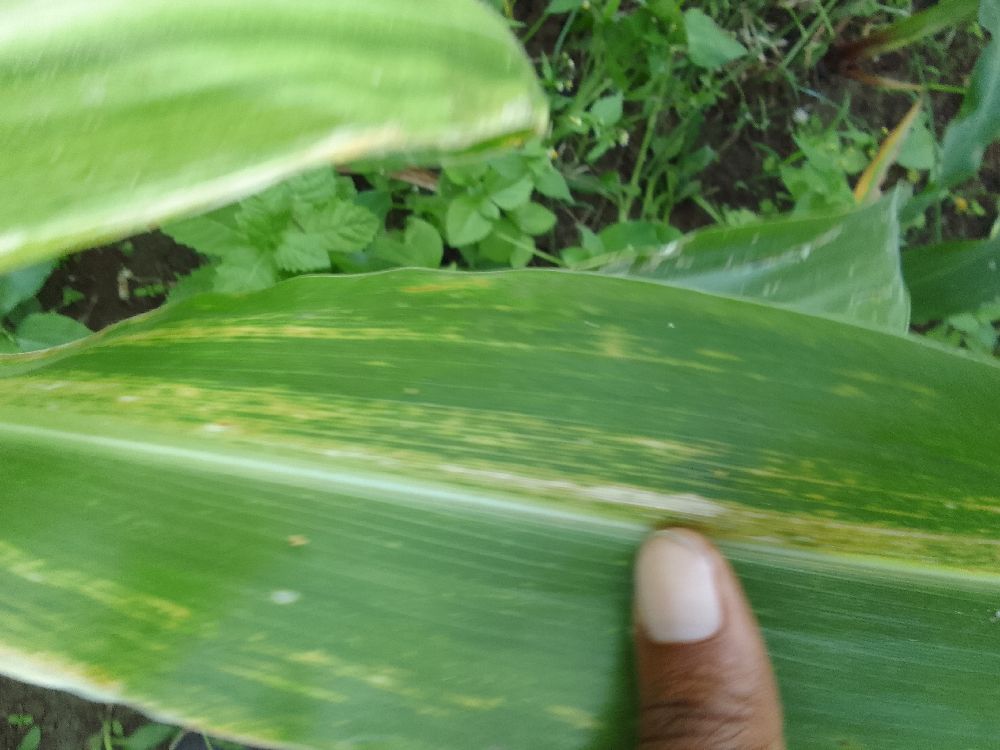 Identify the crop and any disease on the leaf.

maize, maize lethal necrosis
